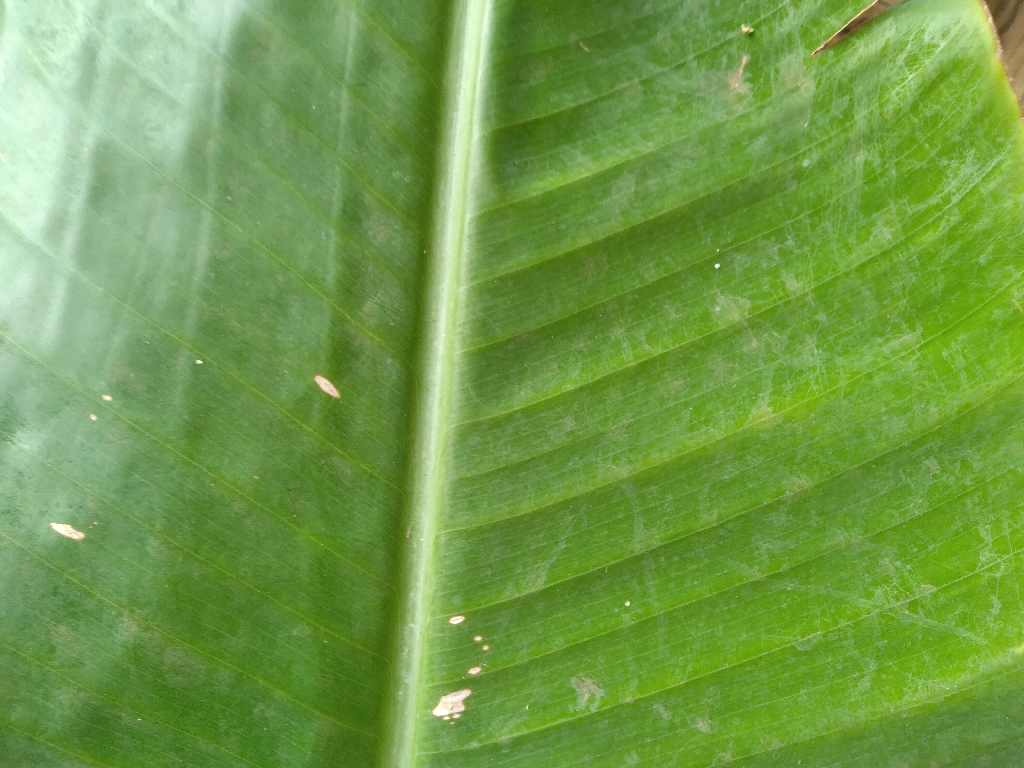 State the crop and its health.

banana, healthy
